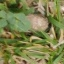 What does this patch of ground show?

unstructured weed
